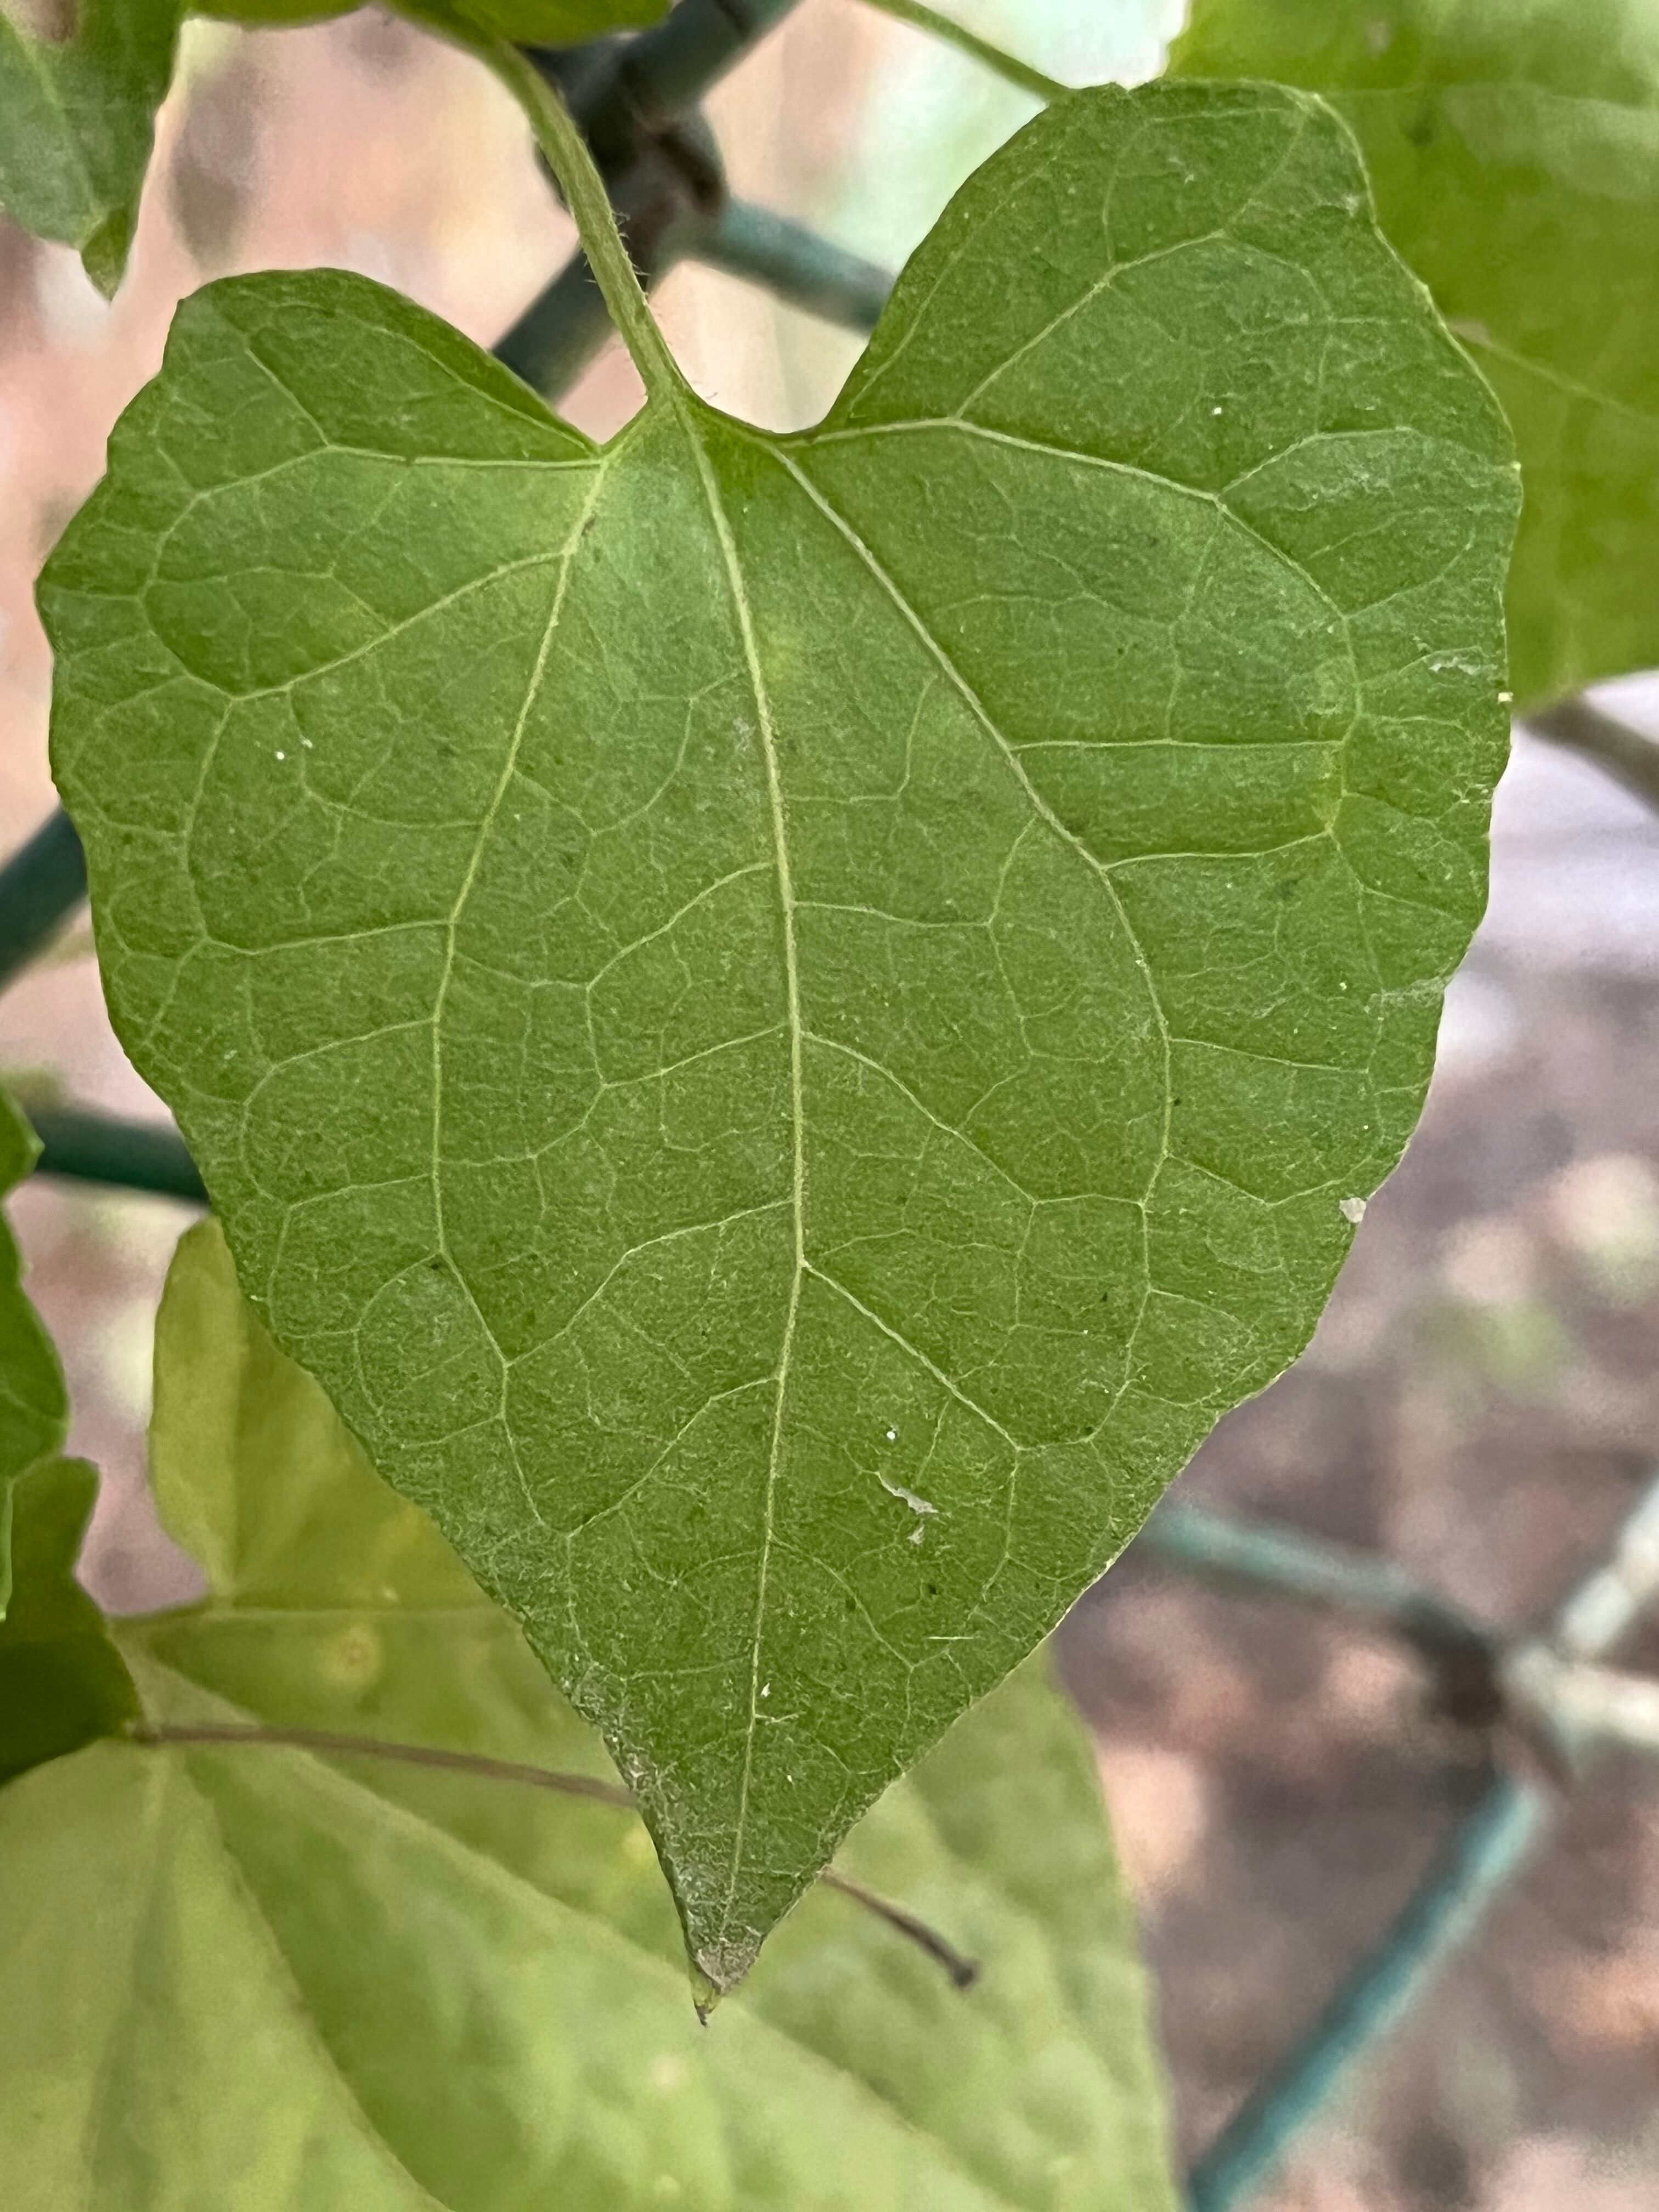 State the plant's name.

bitter vine
